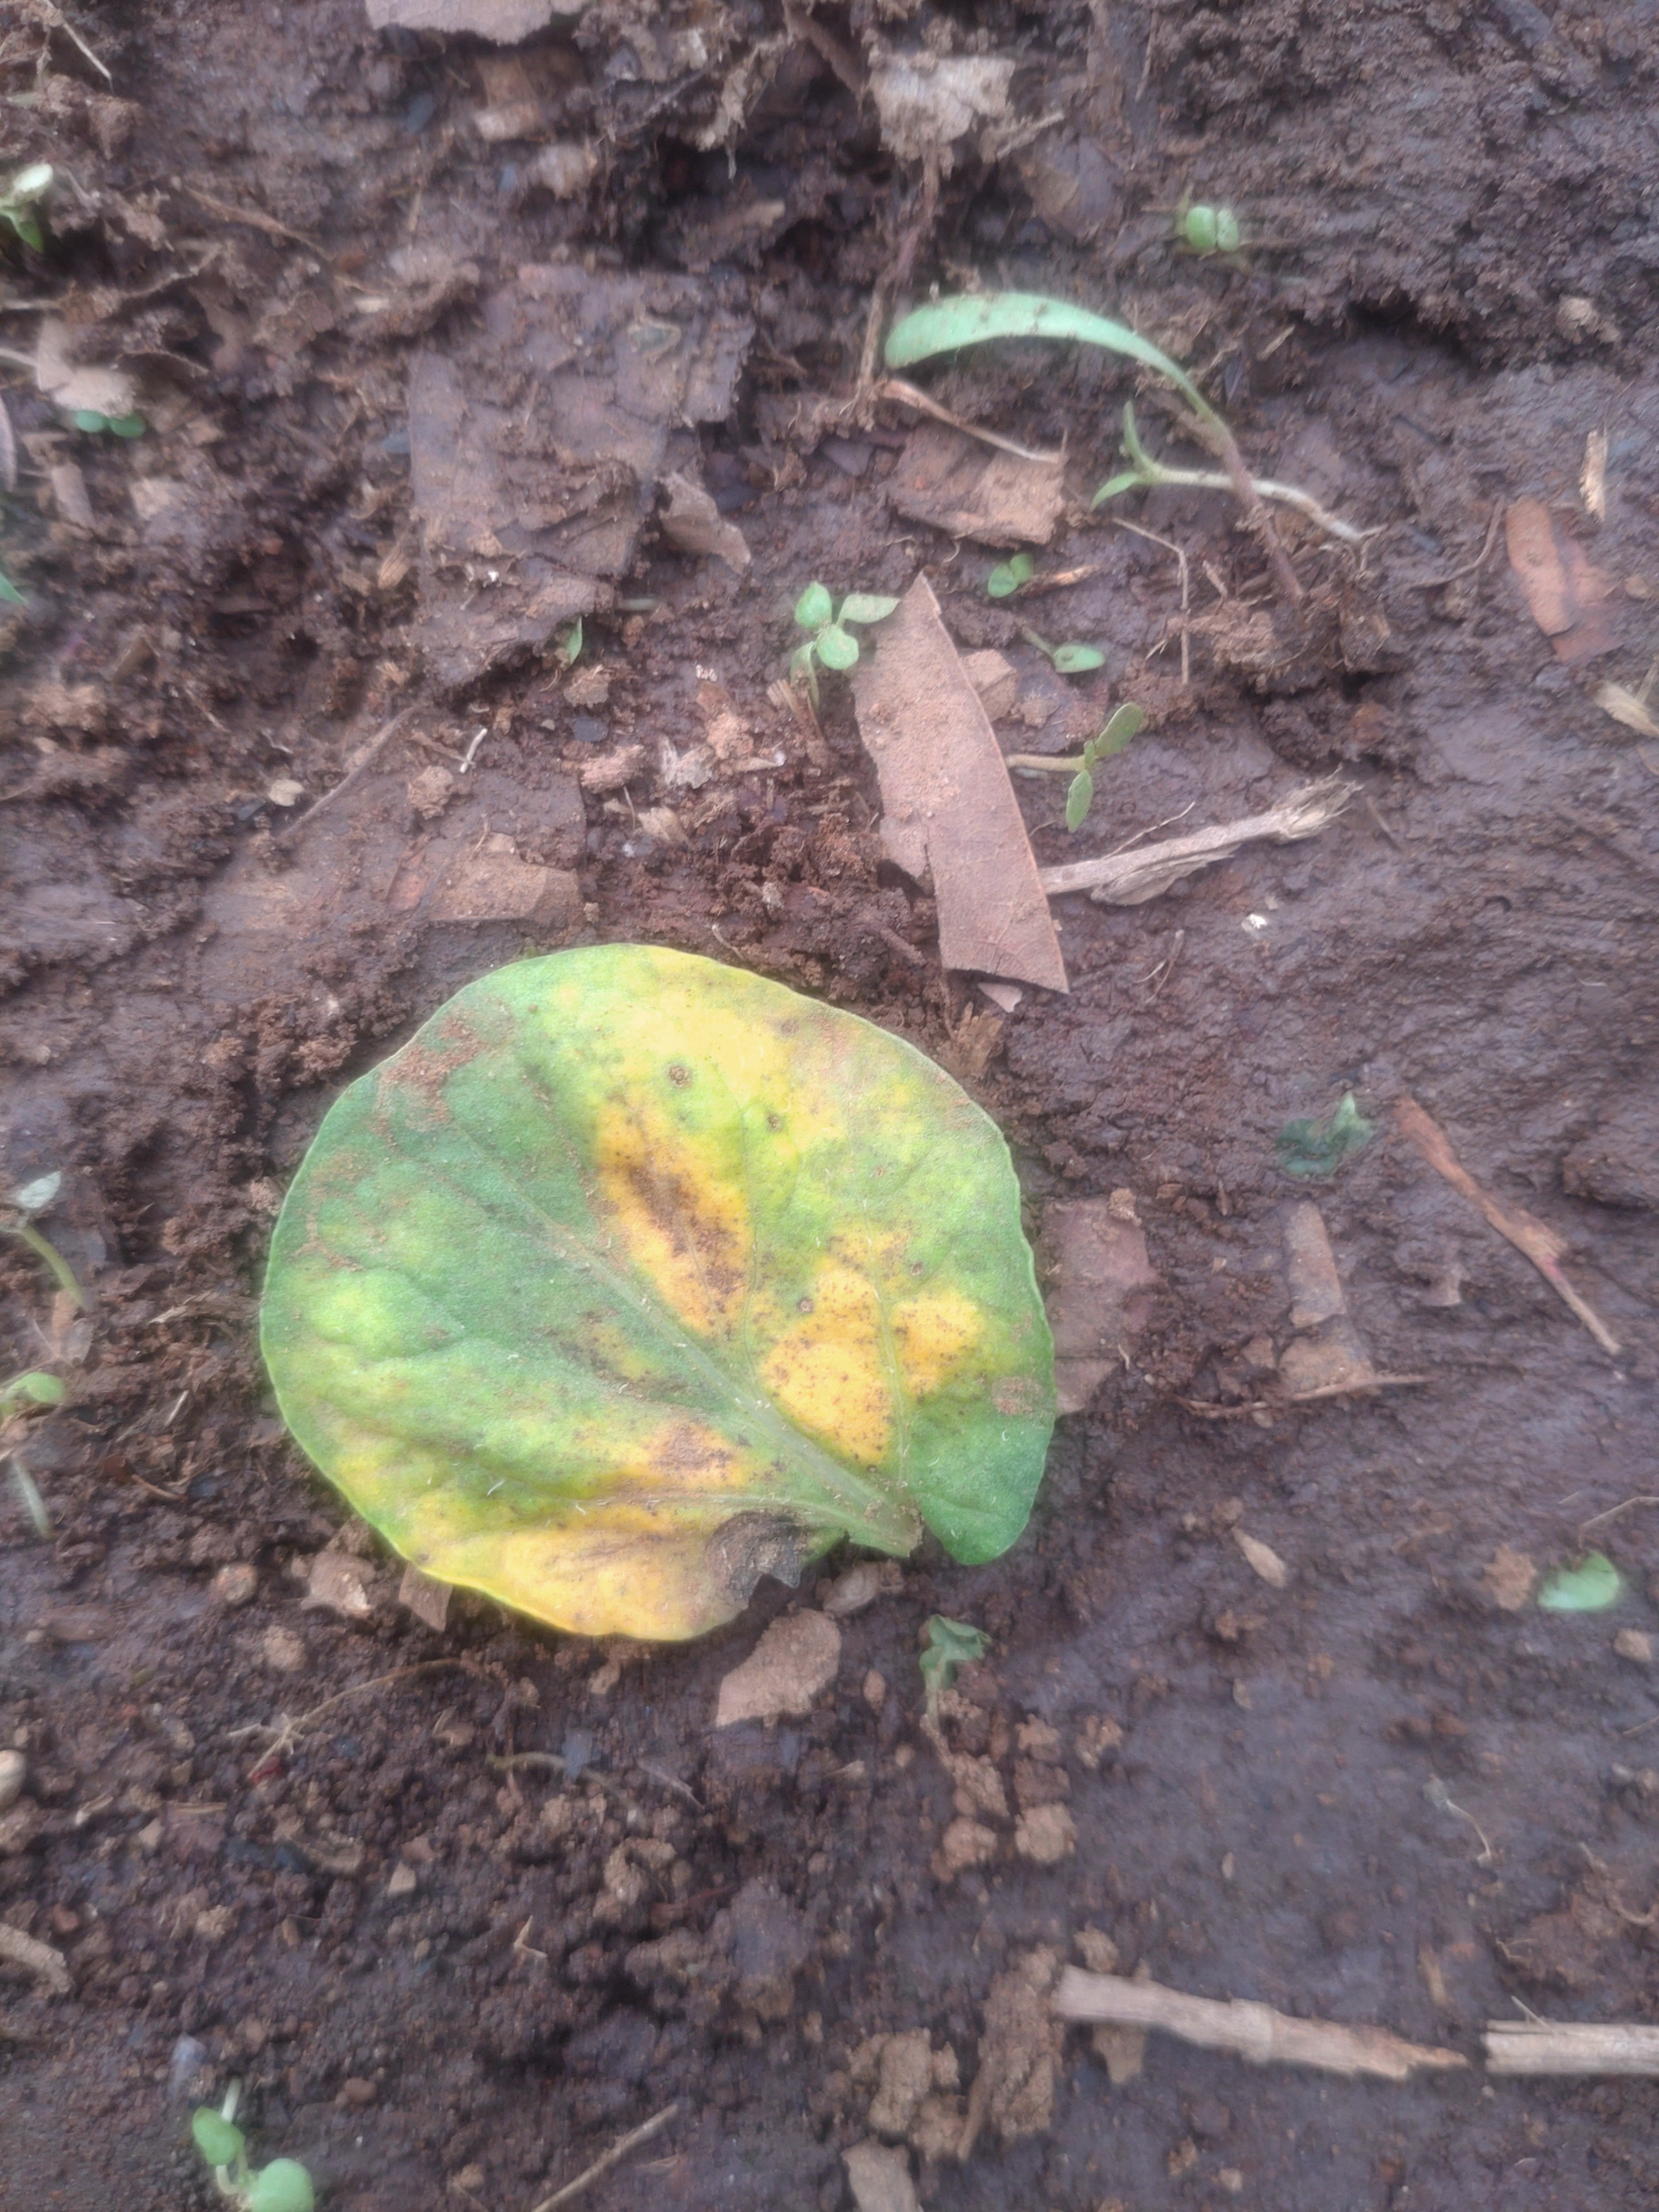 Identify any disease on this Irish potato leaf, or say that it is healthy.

late blight
